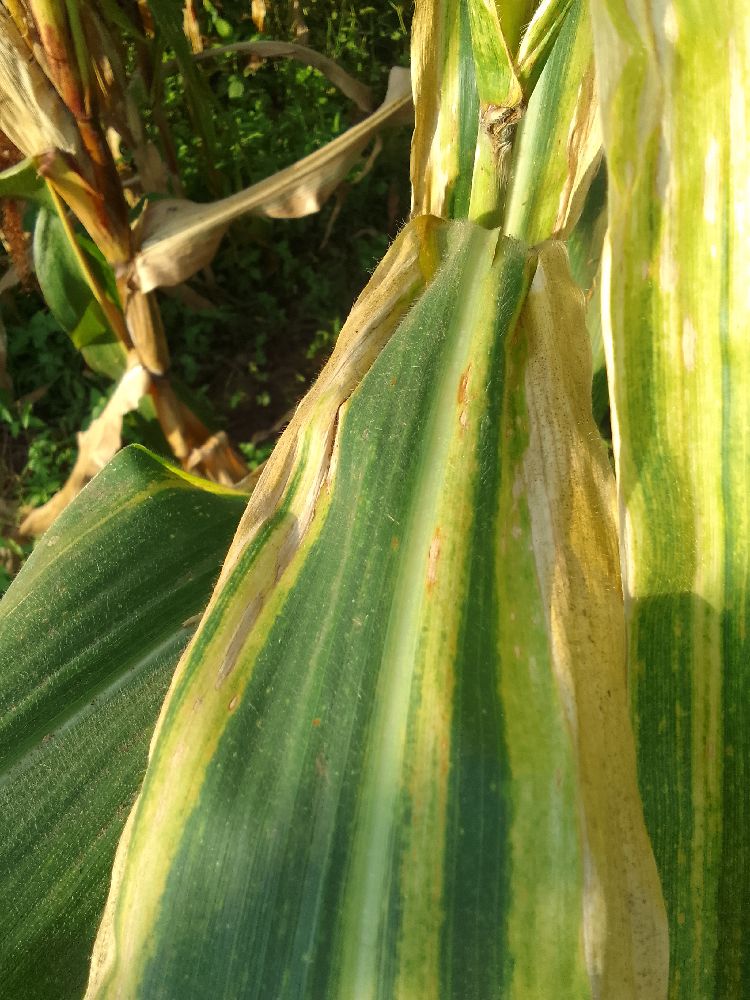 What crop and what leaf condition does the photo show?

maize, maize lethal necrosis
